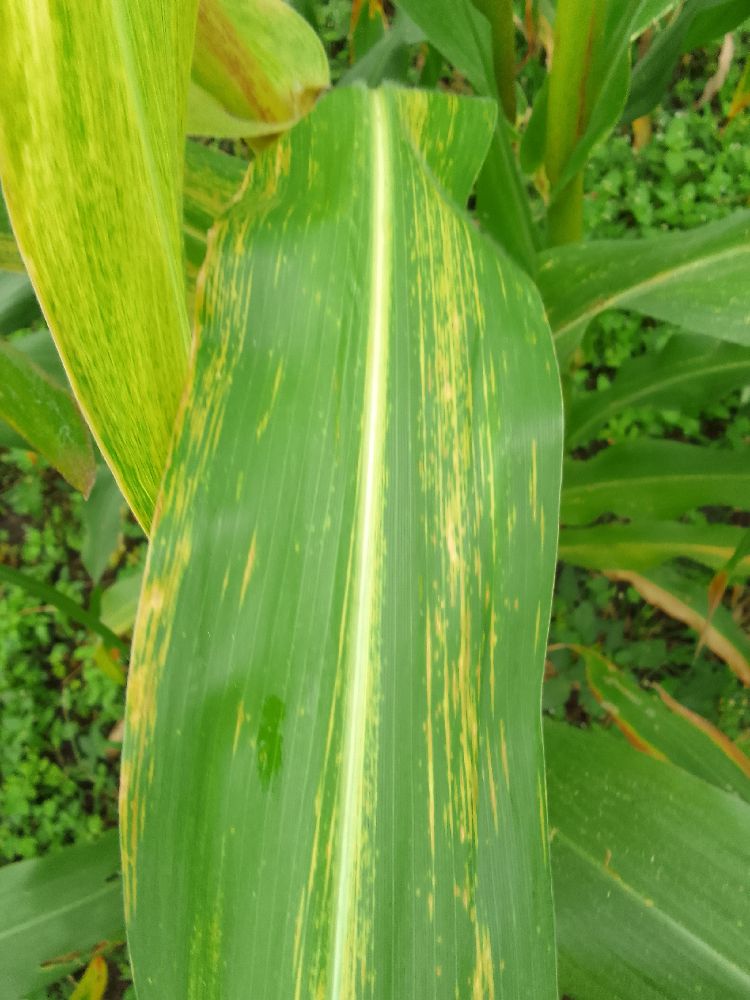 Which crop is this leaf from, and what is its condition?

maize, maize lethal necrosis
